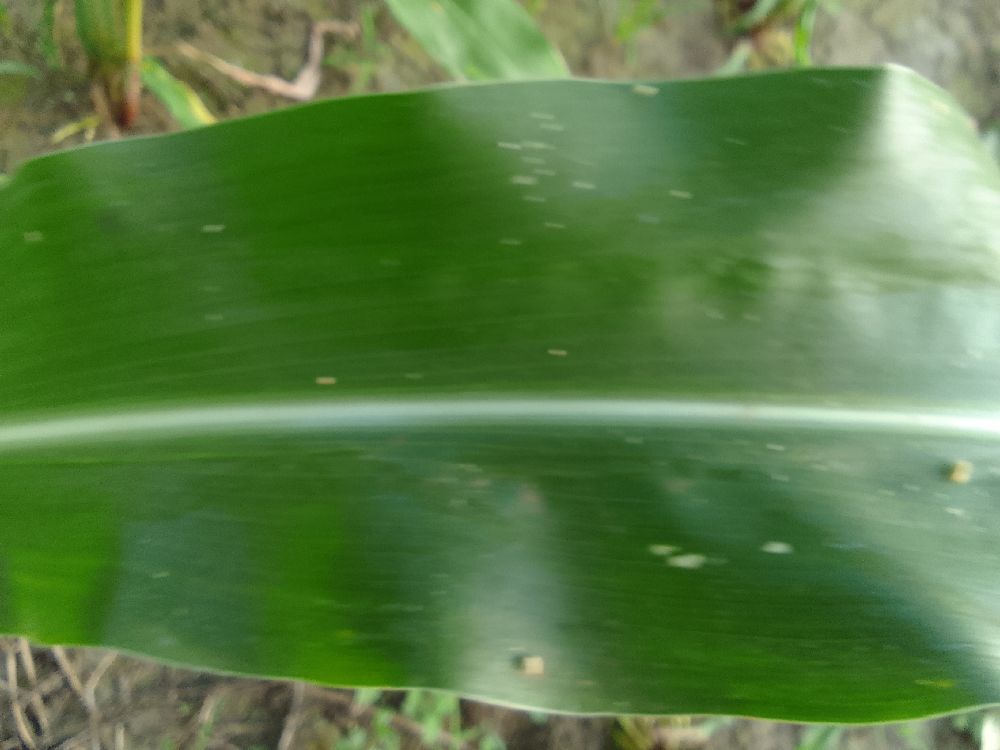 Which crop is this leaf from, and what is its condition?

maize, healthy
